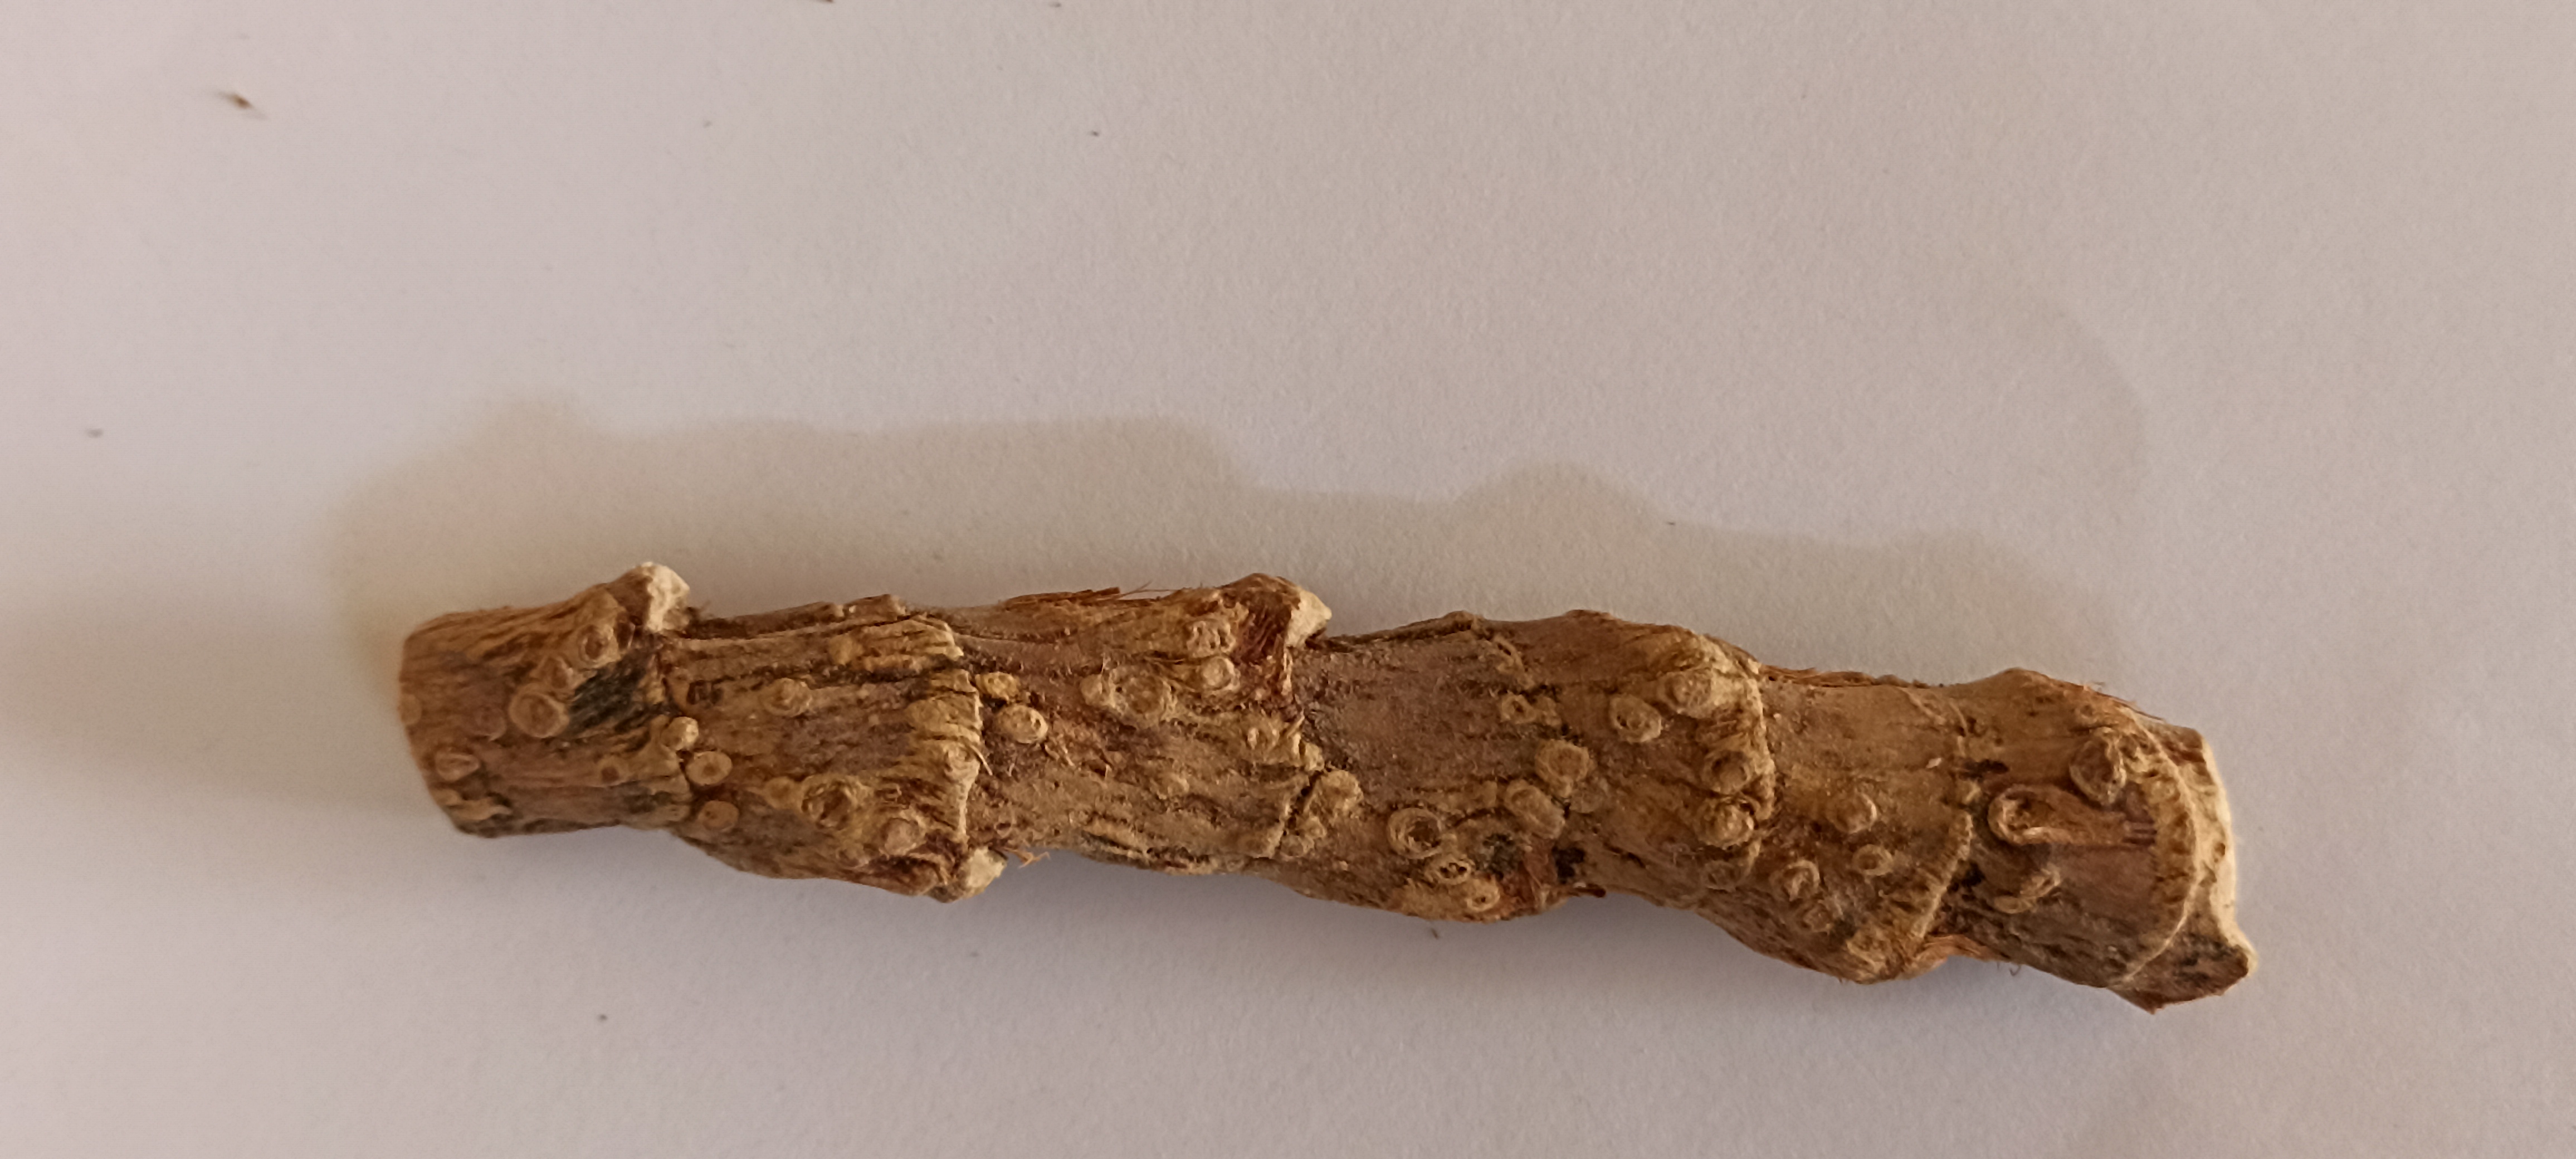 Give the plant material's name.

vekhand
